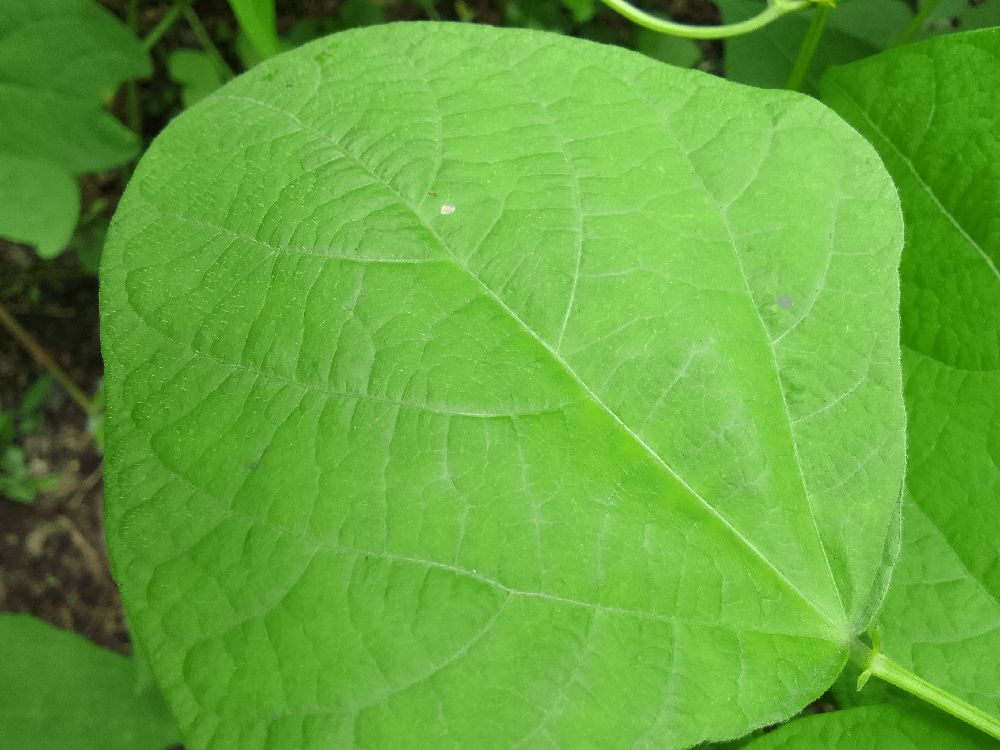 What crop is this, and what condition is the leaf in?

common bean, healthy
